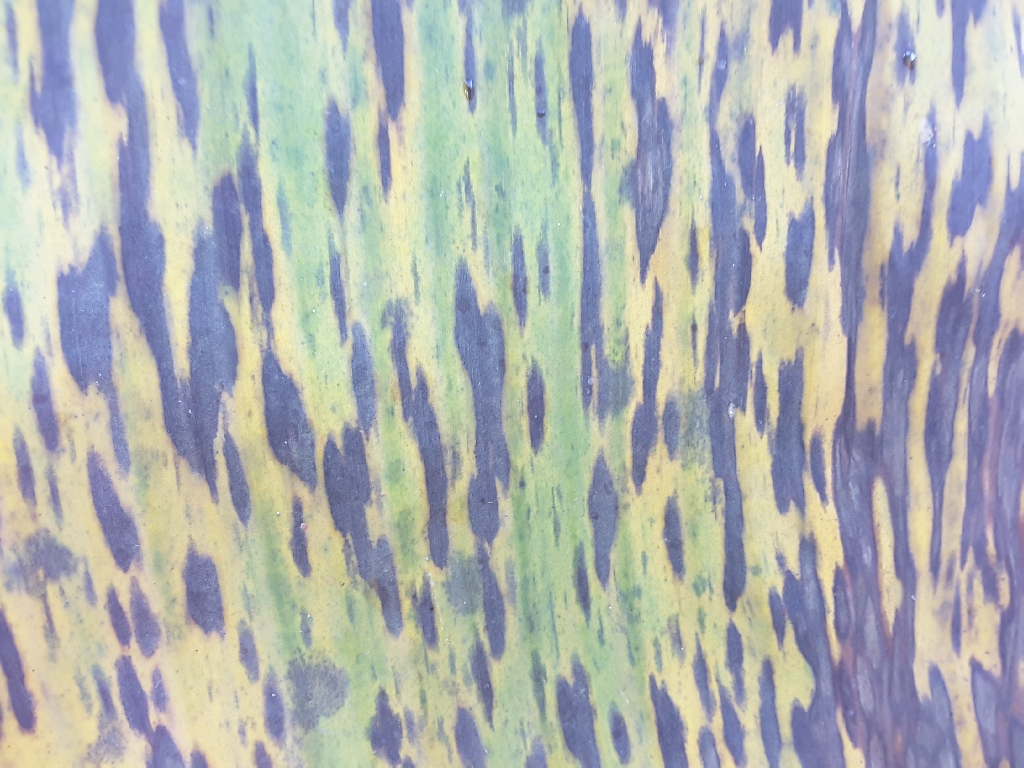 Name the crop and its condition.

banana, black sigatoka
